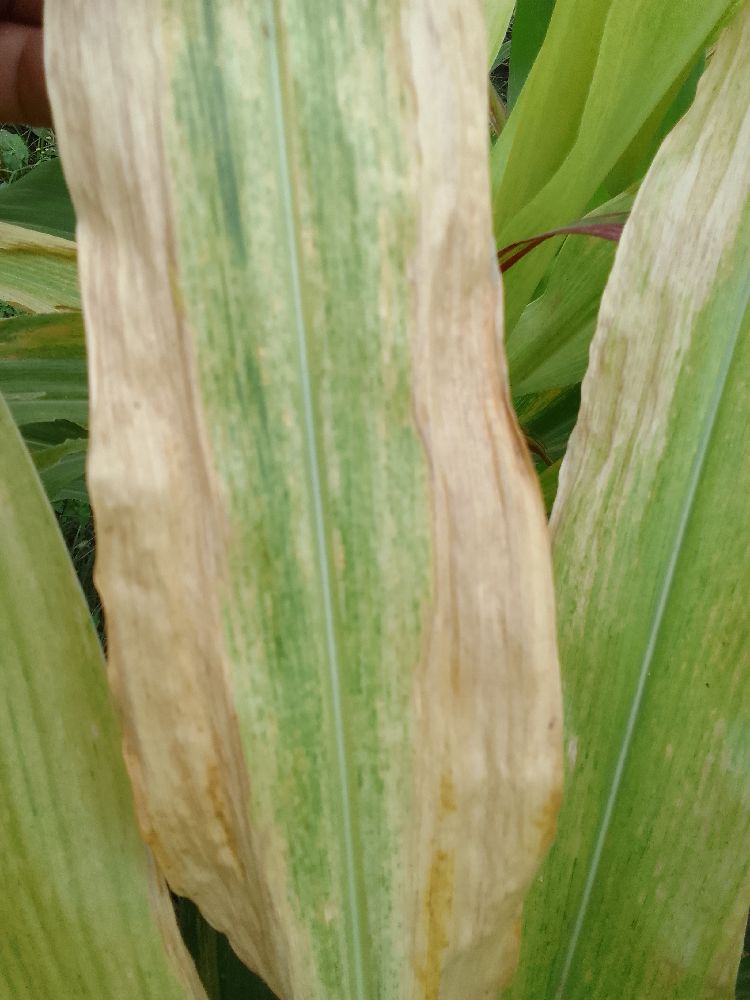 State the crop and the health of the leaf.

maize, maize lethal necrosis
